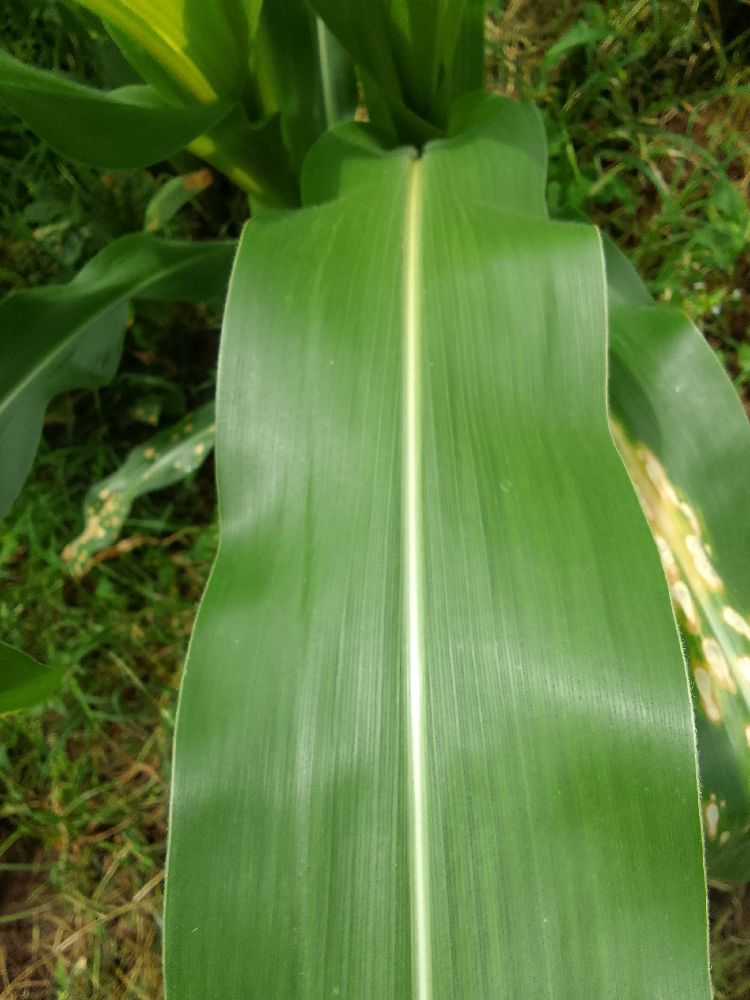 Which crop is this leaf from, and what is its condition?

maize, healthy
